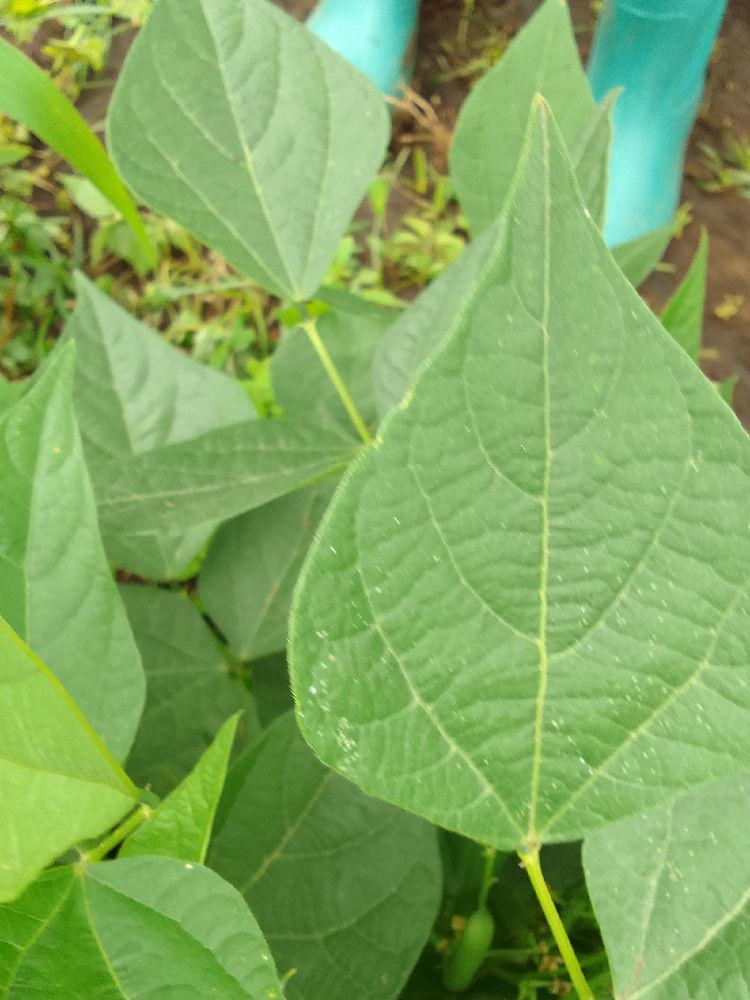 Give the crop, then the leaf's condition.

common bean, healthy
